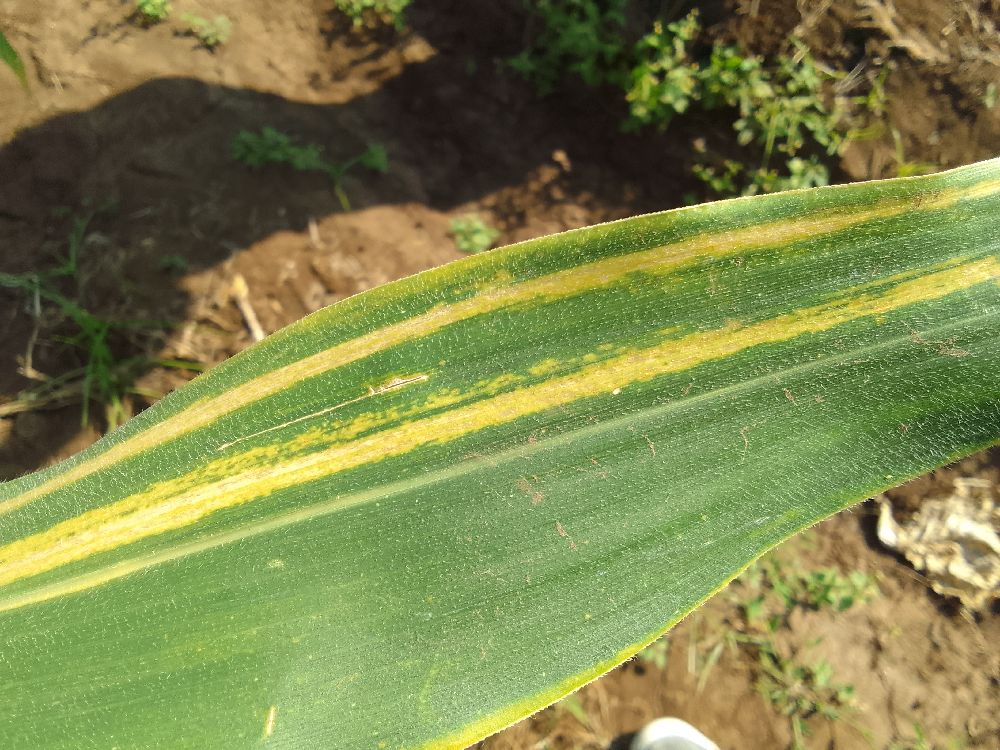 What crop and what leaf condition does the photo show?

maize, maize lethal necrosis
